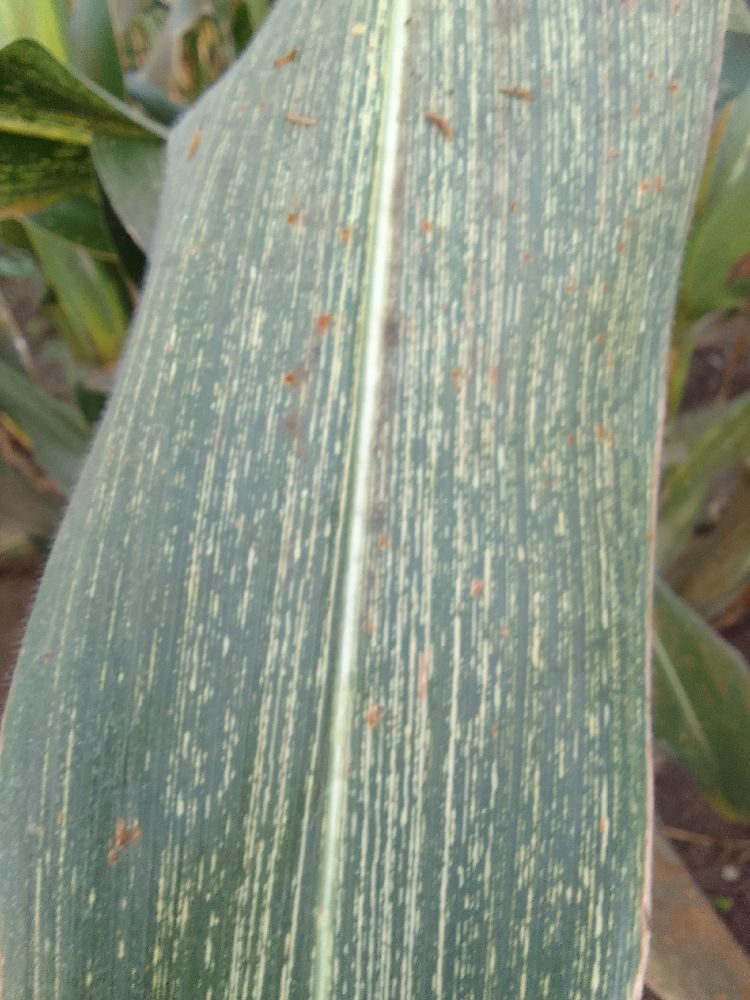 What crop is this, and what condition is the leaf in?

maize, maize streak virus
